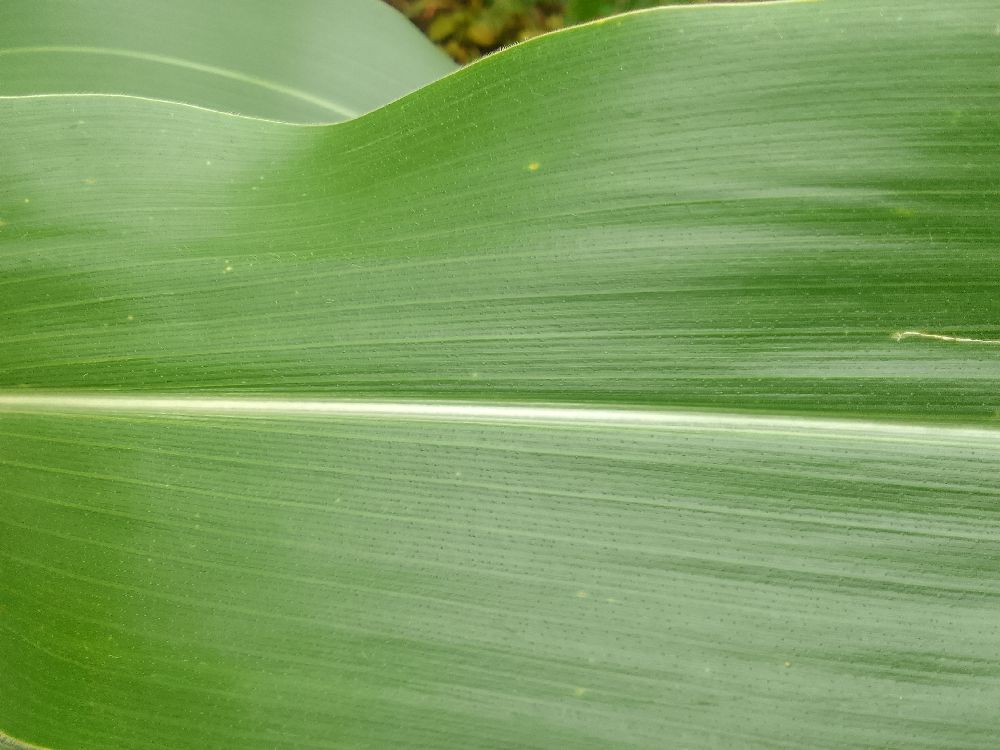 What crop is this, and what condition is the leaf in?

maize, healthy
